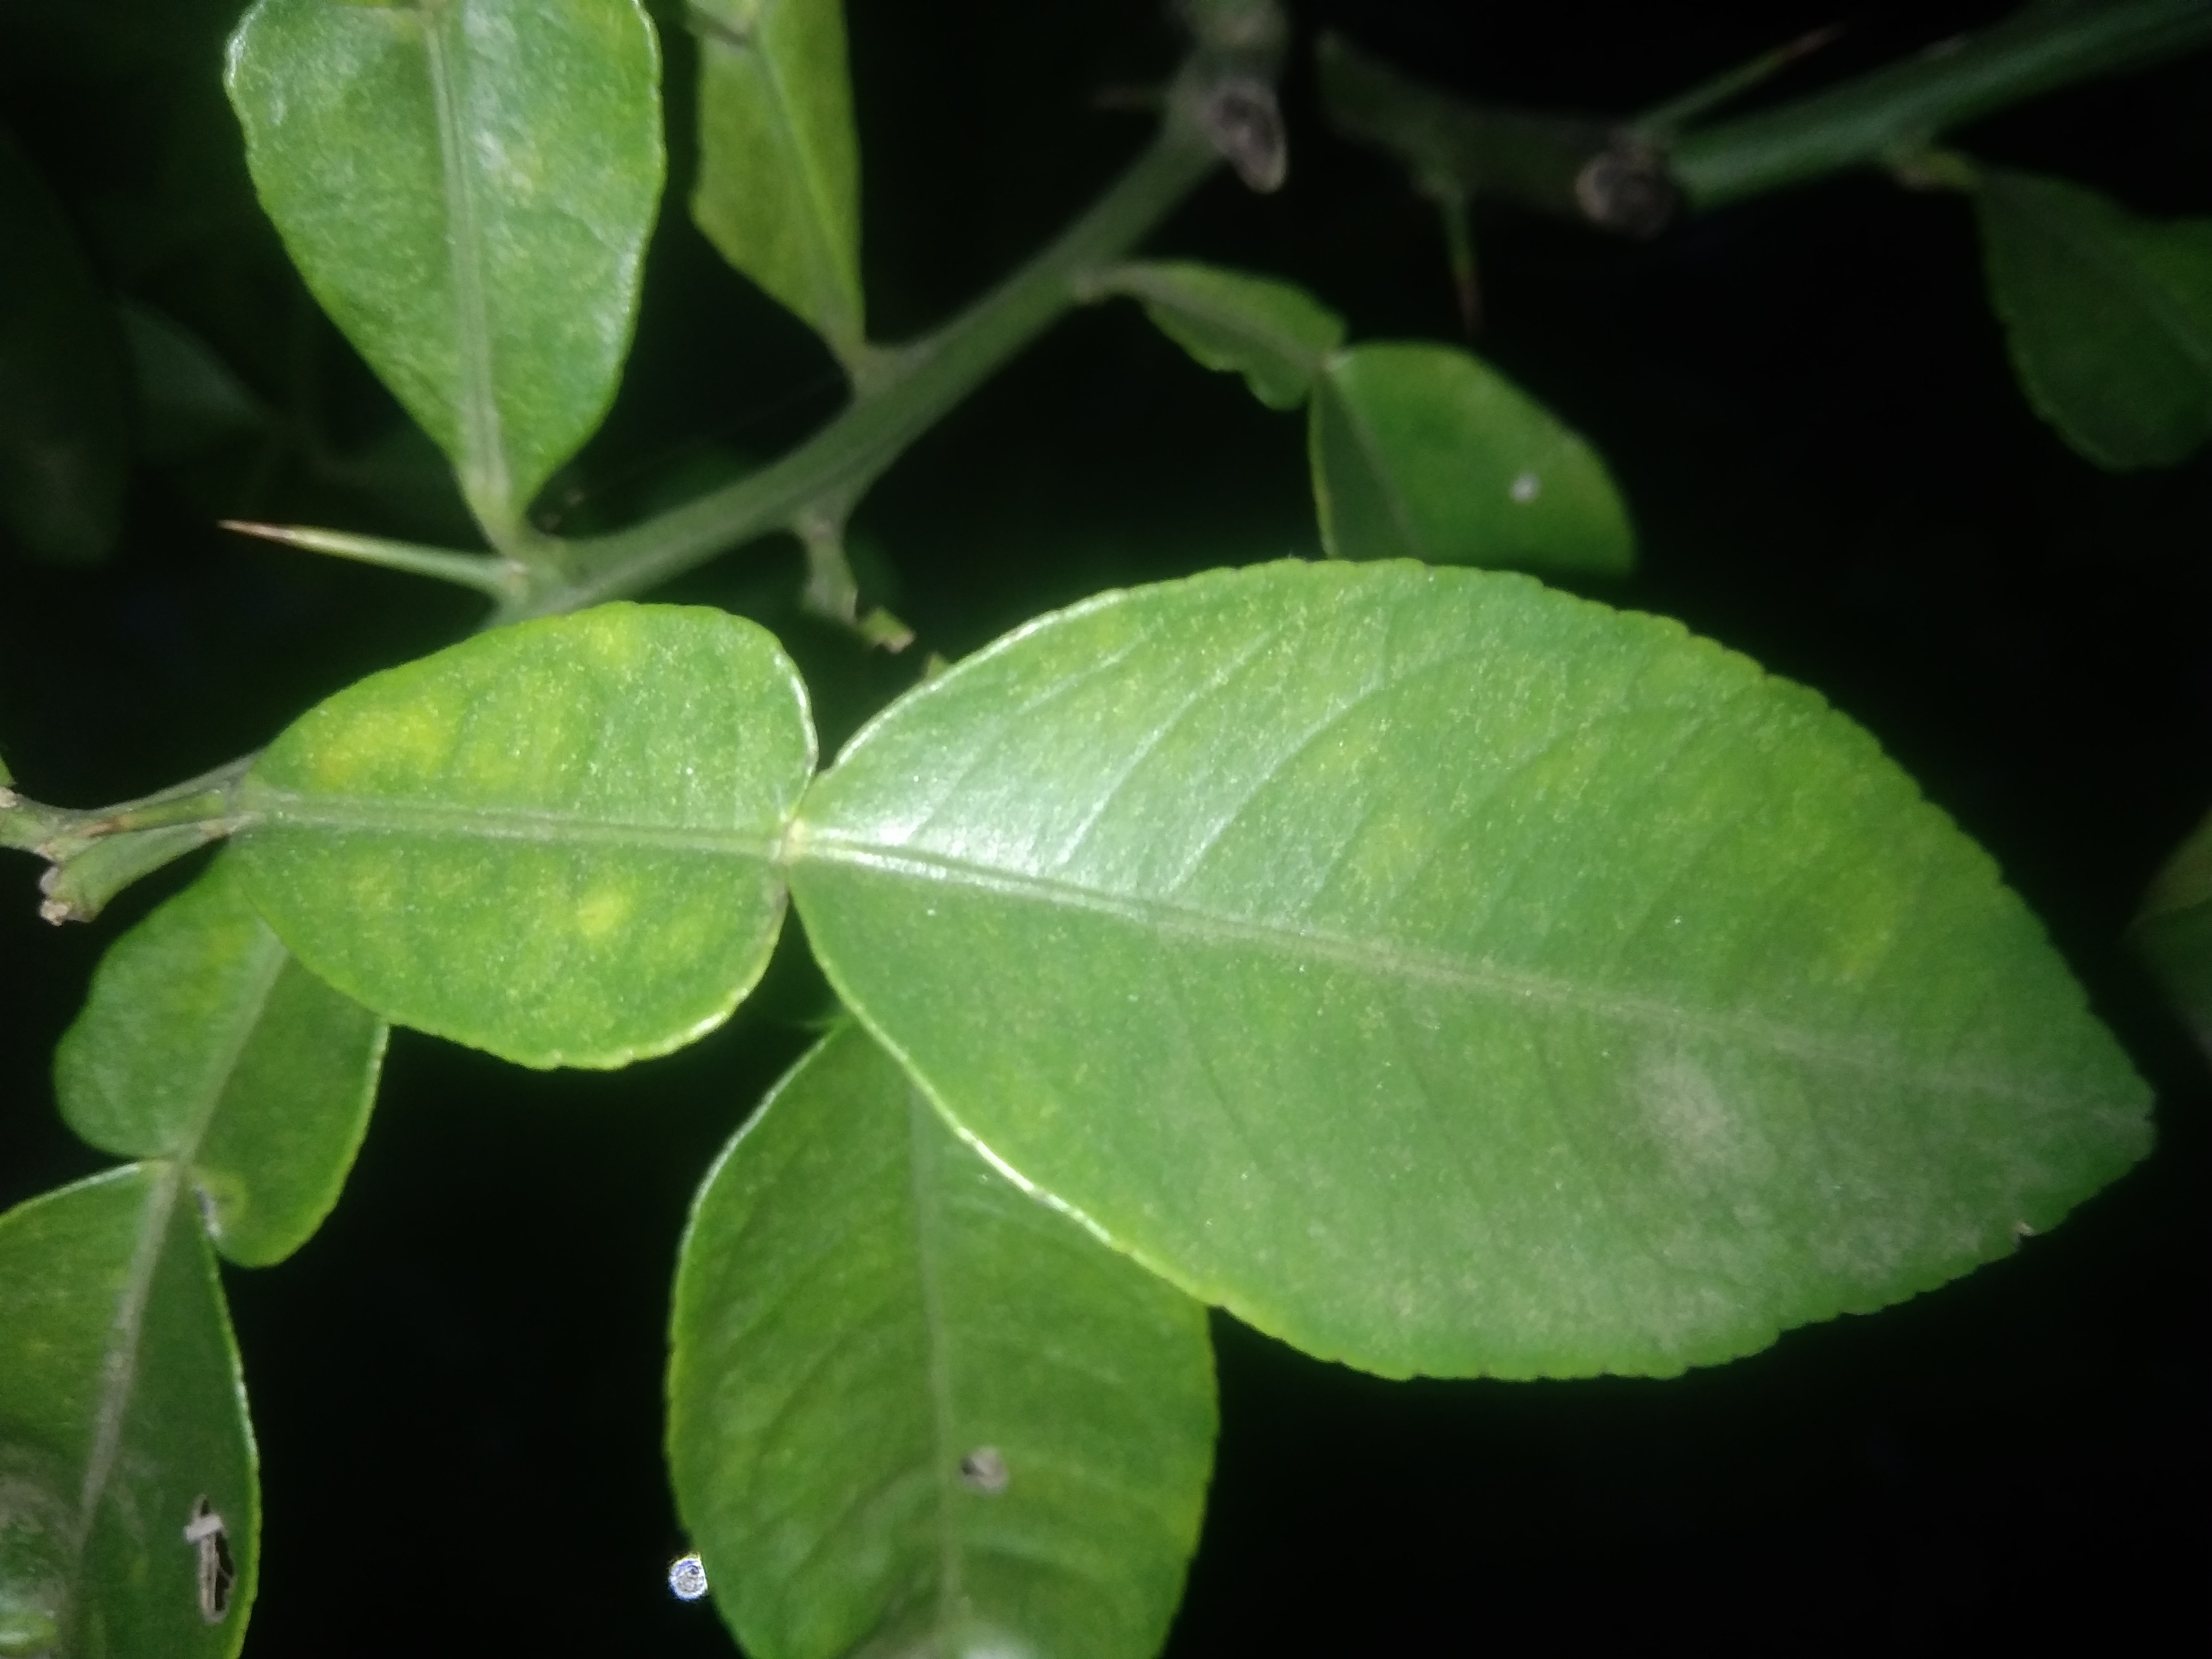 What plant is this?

lemon
